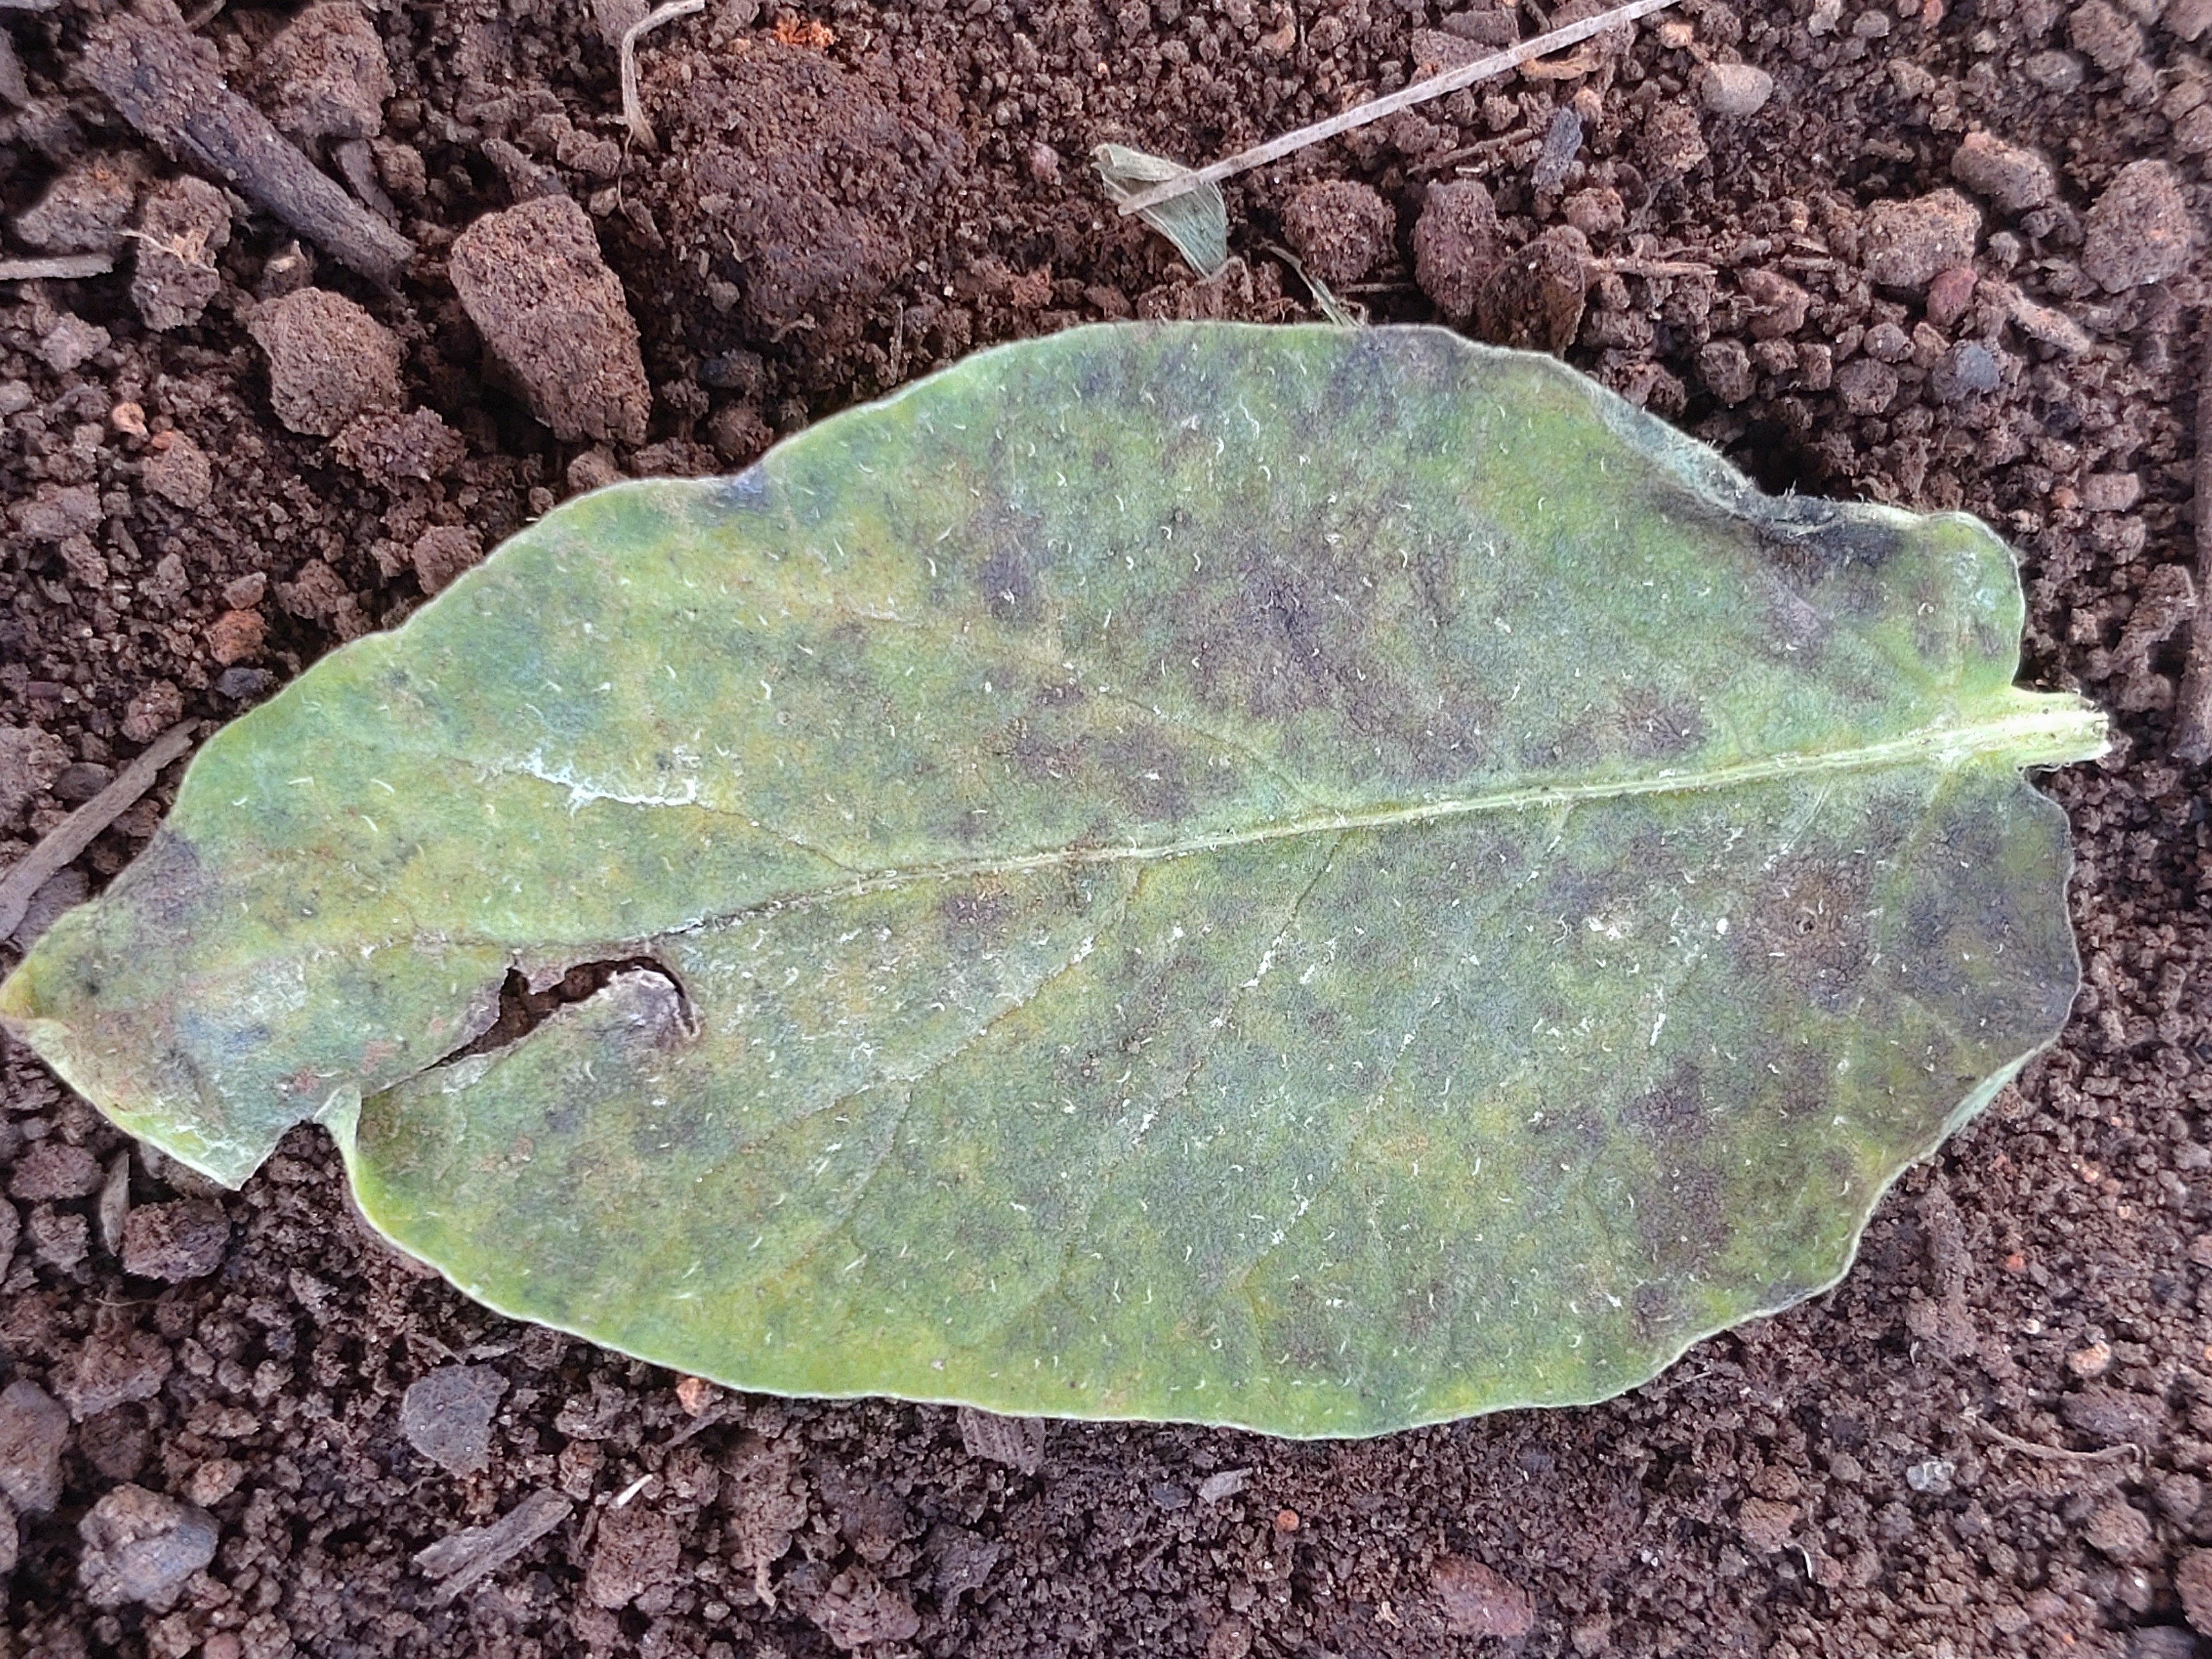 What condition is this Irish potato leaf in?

late blight
